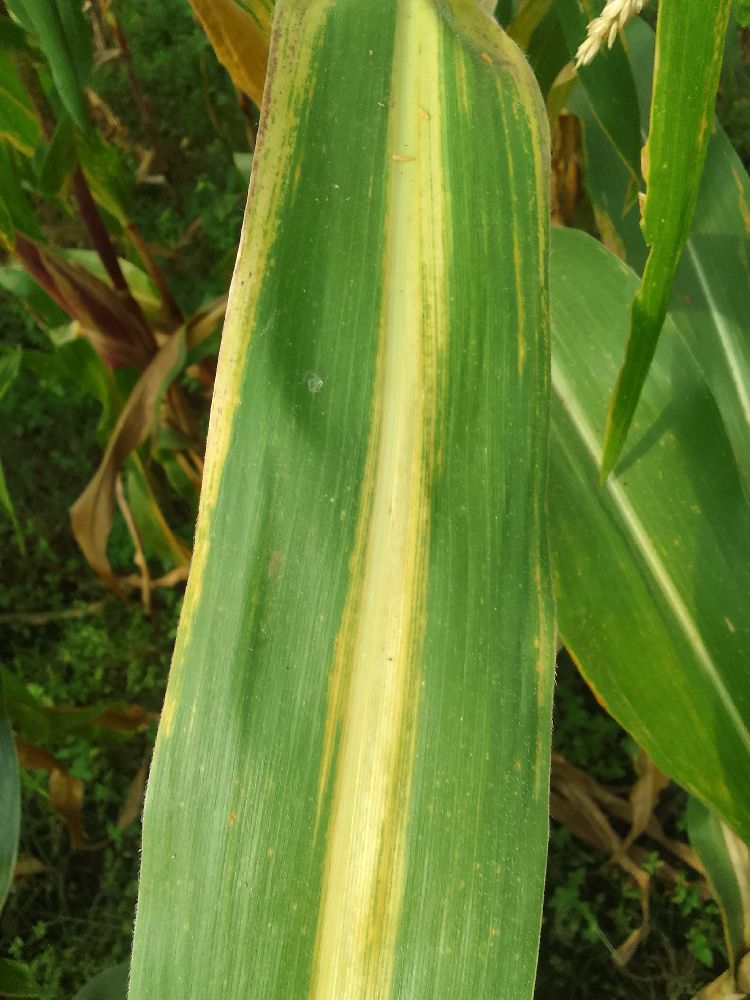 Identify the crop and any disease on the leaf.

maize, maize lethal necrosis
